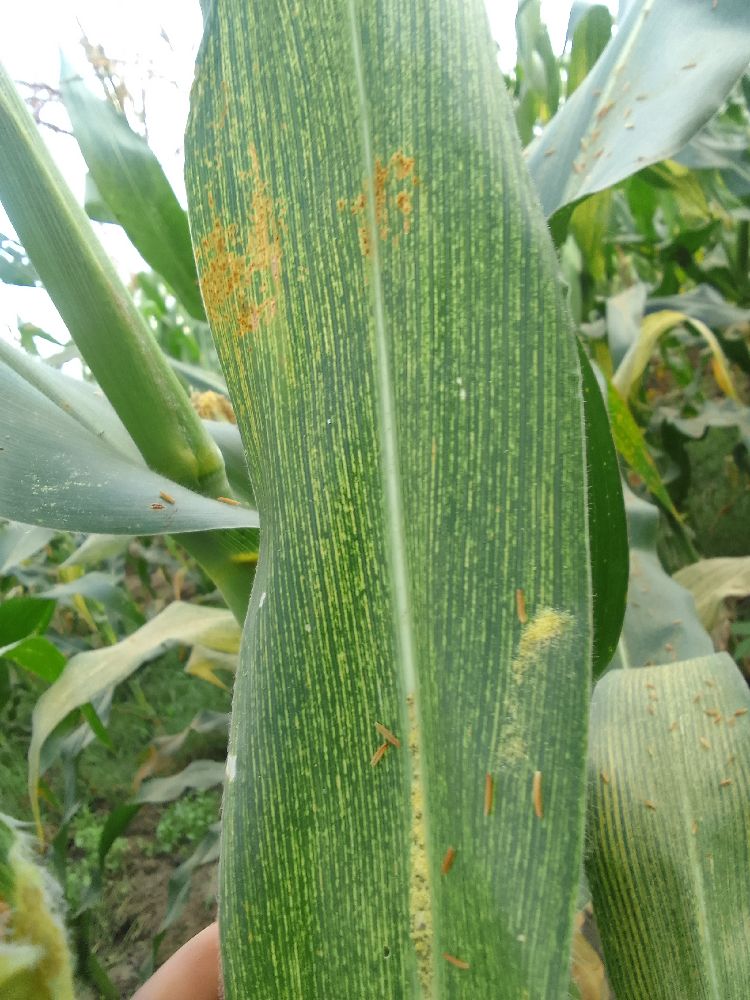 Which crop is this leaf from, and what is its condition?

maize, maize streak virus
